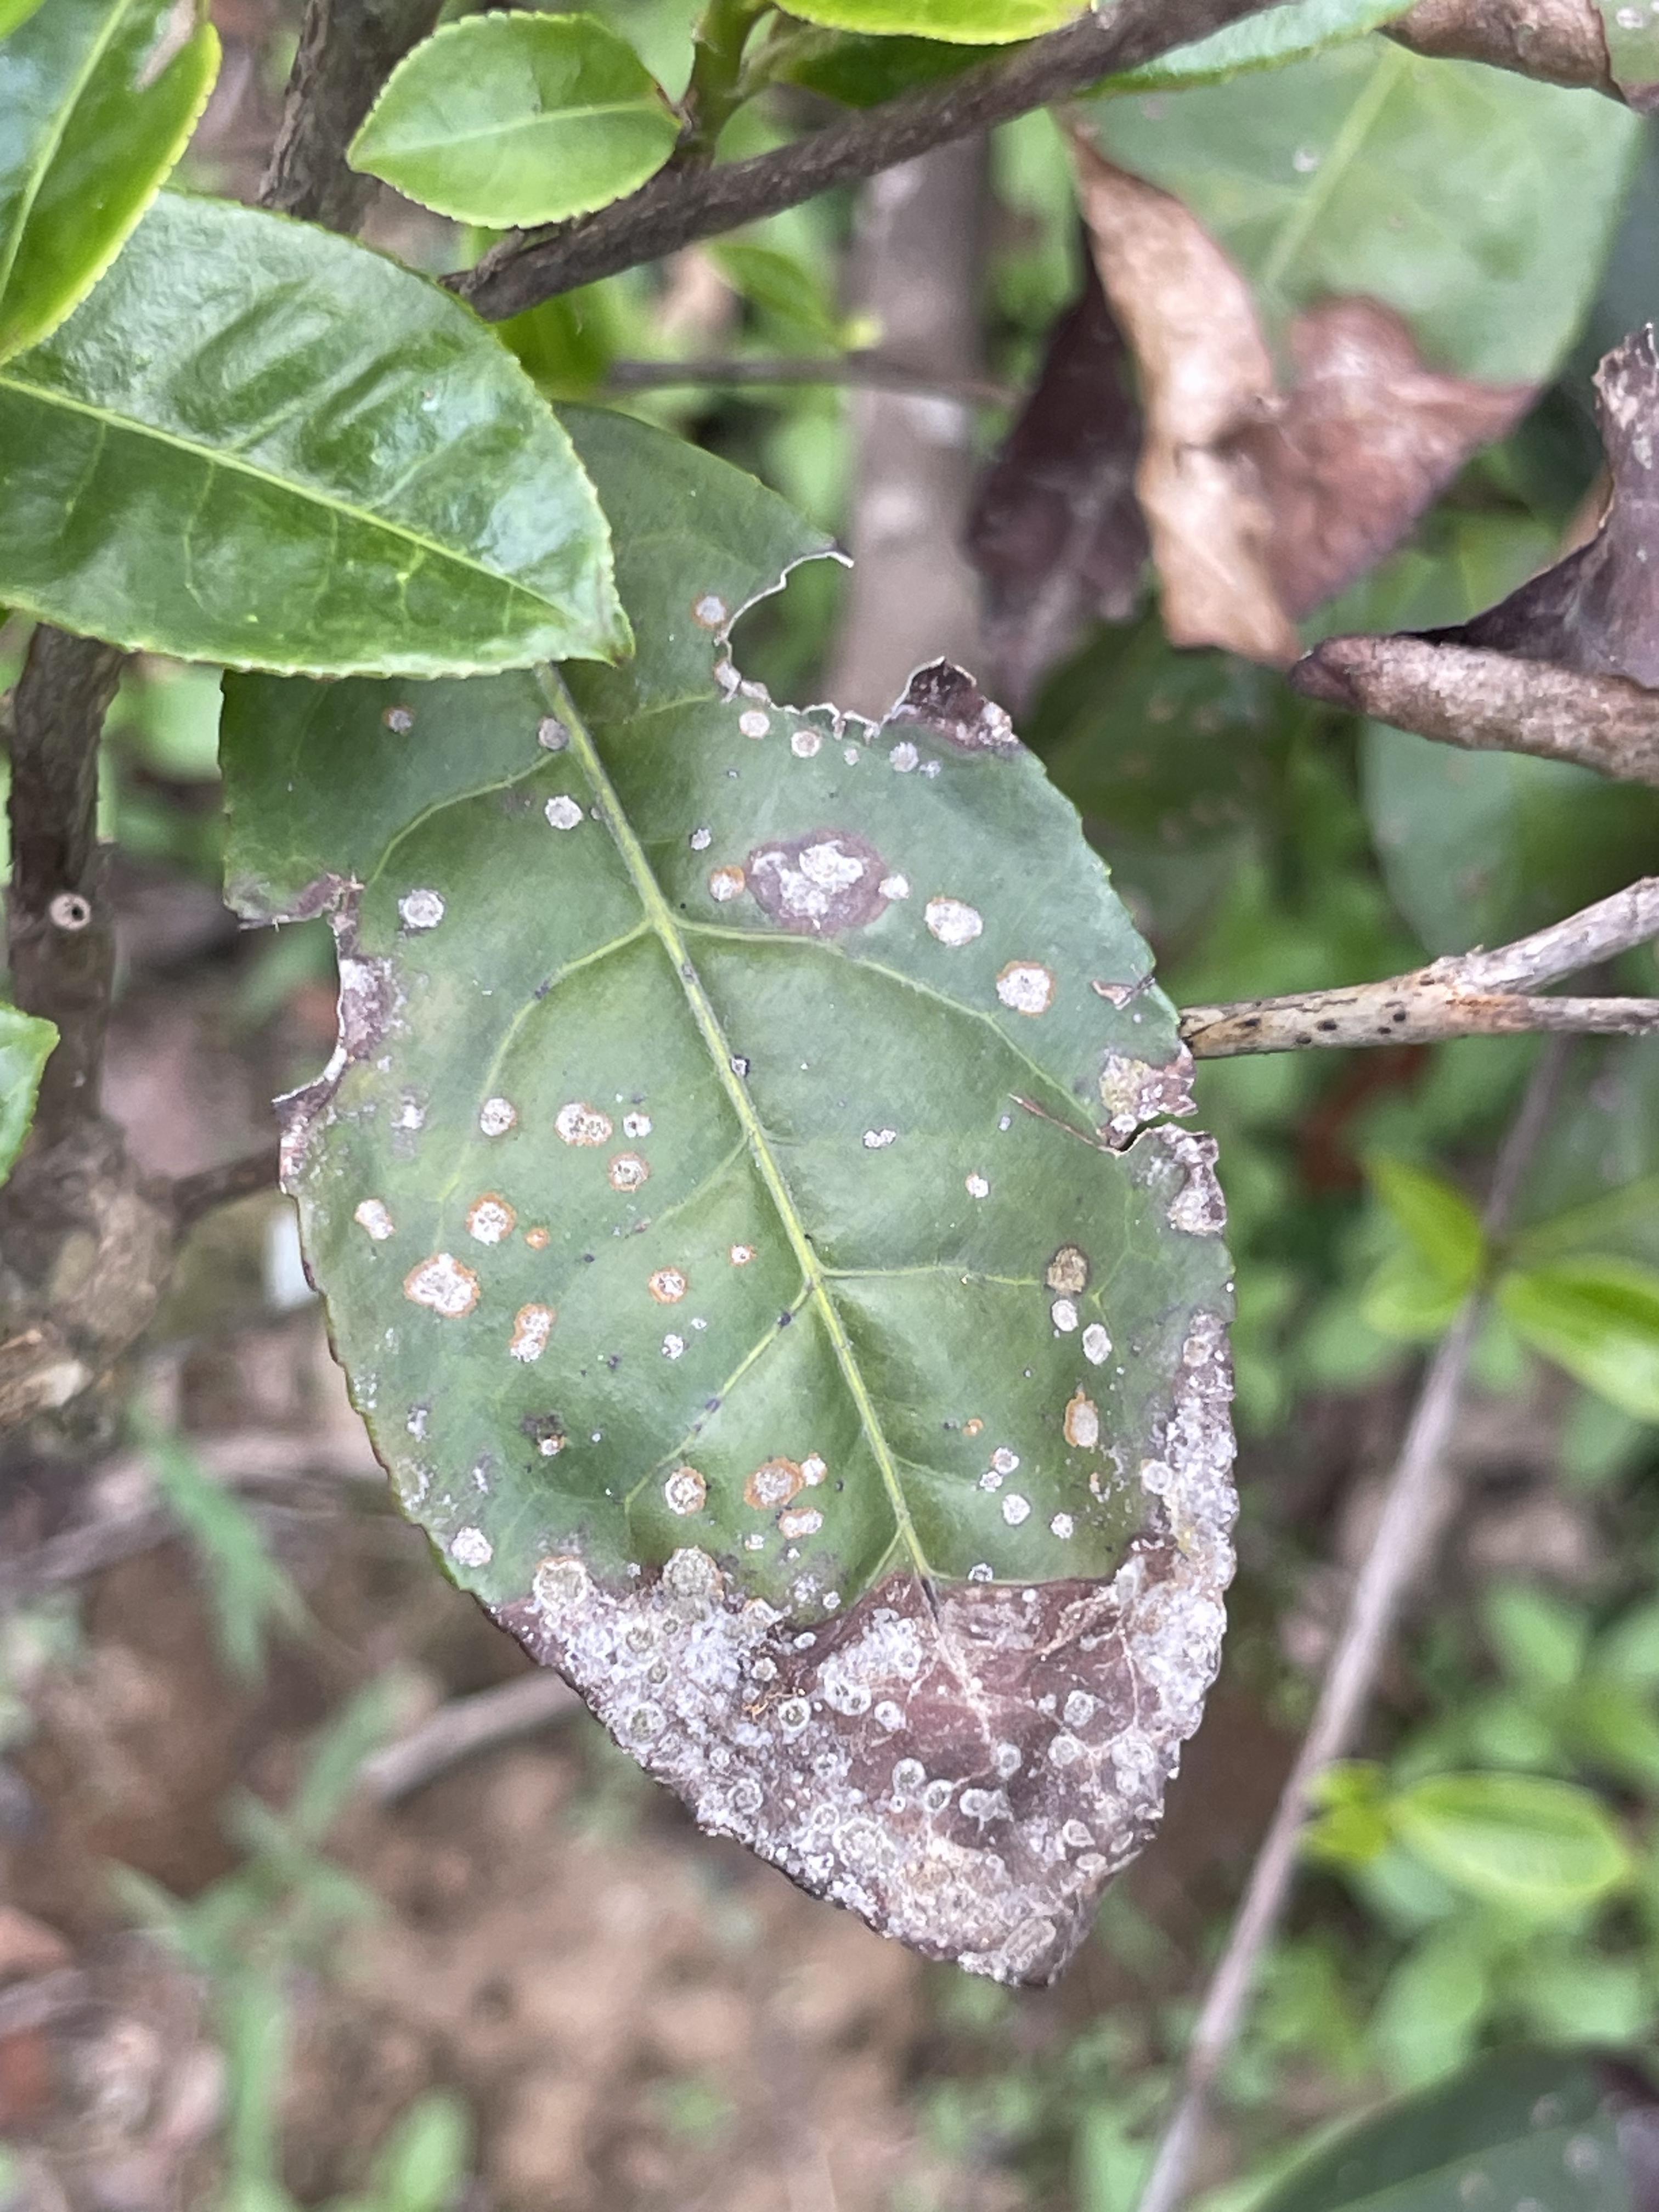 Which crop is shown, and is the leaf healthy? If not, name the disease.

tea, blight
